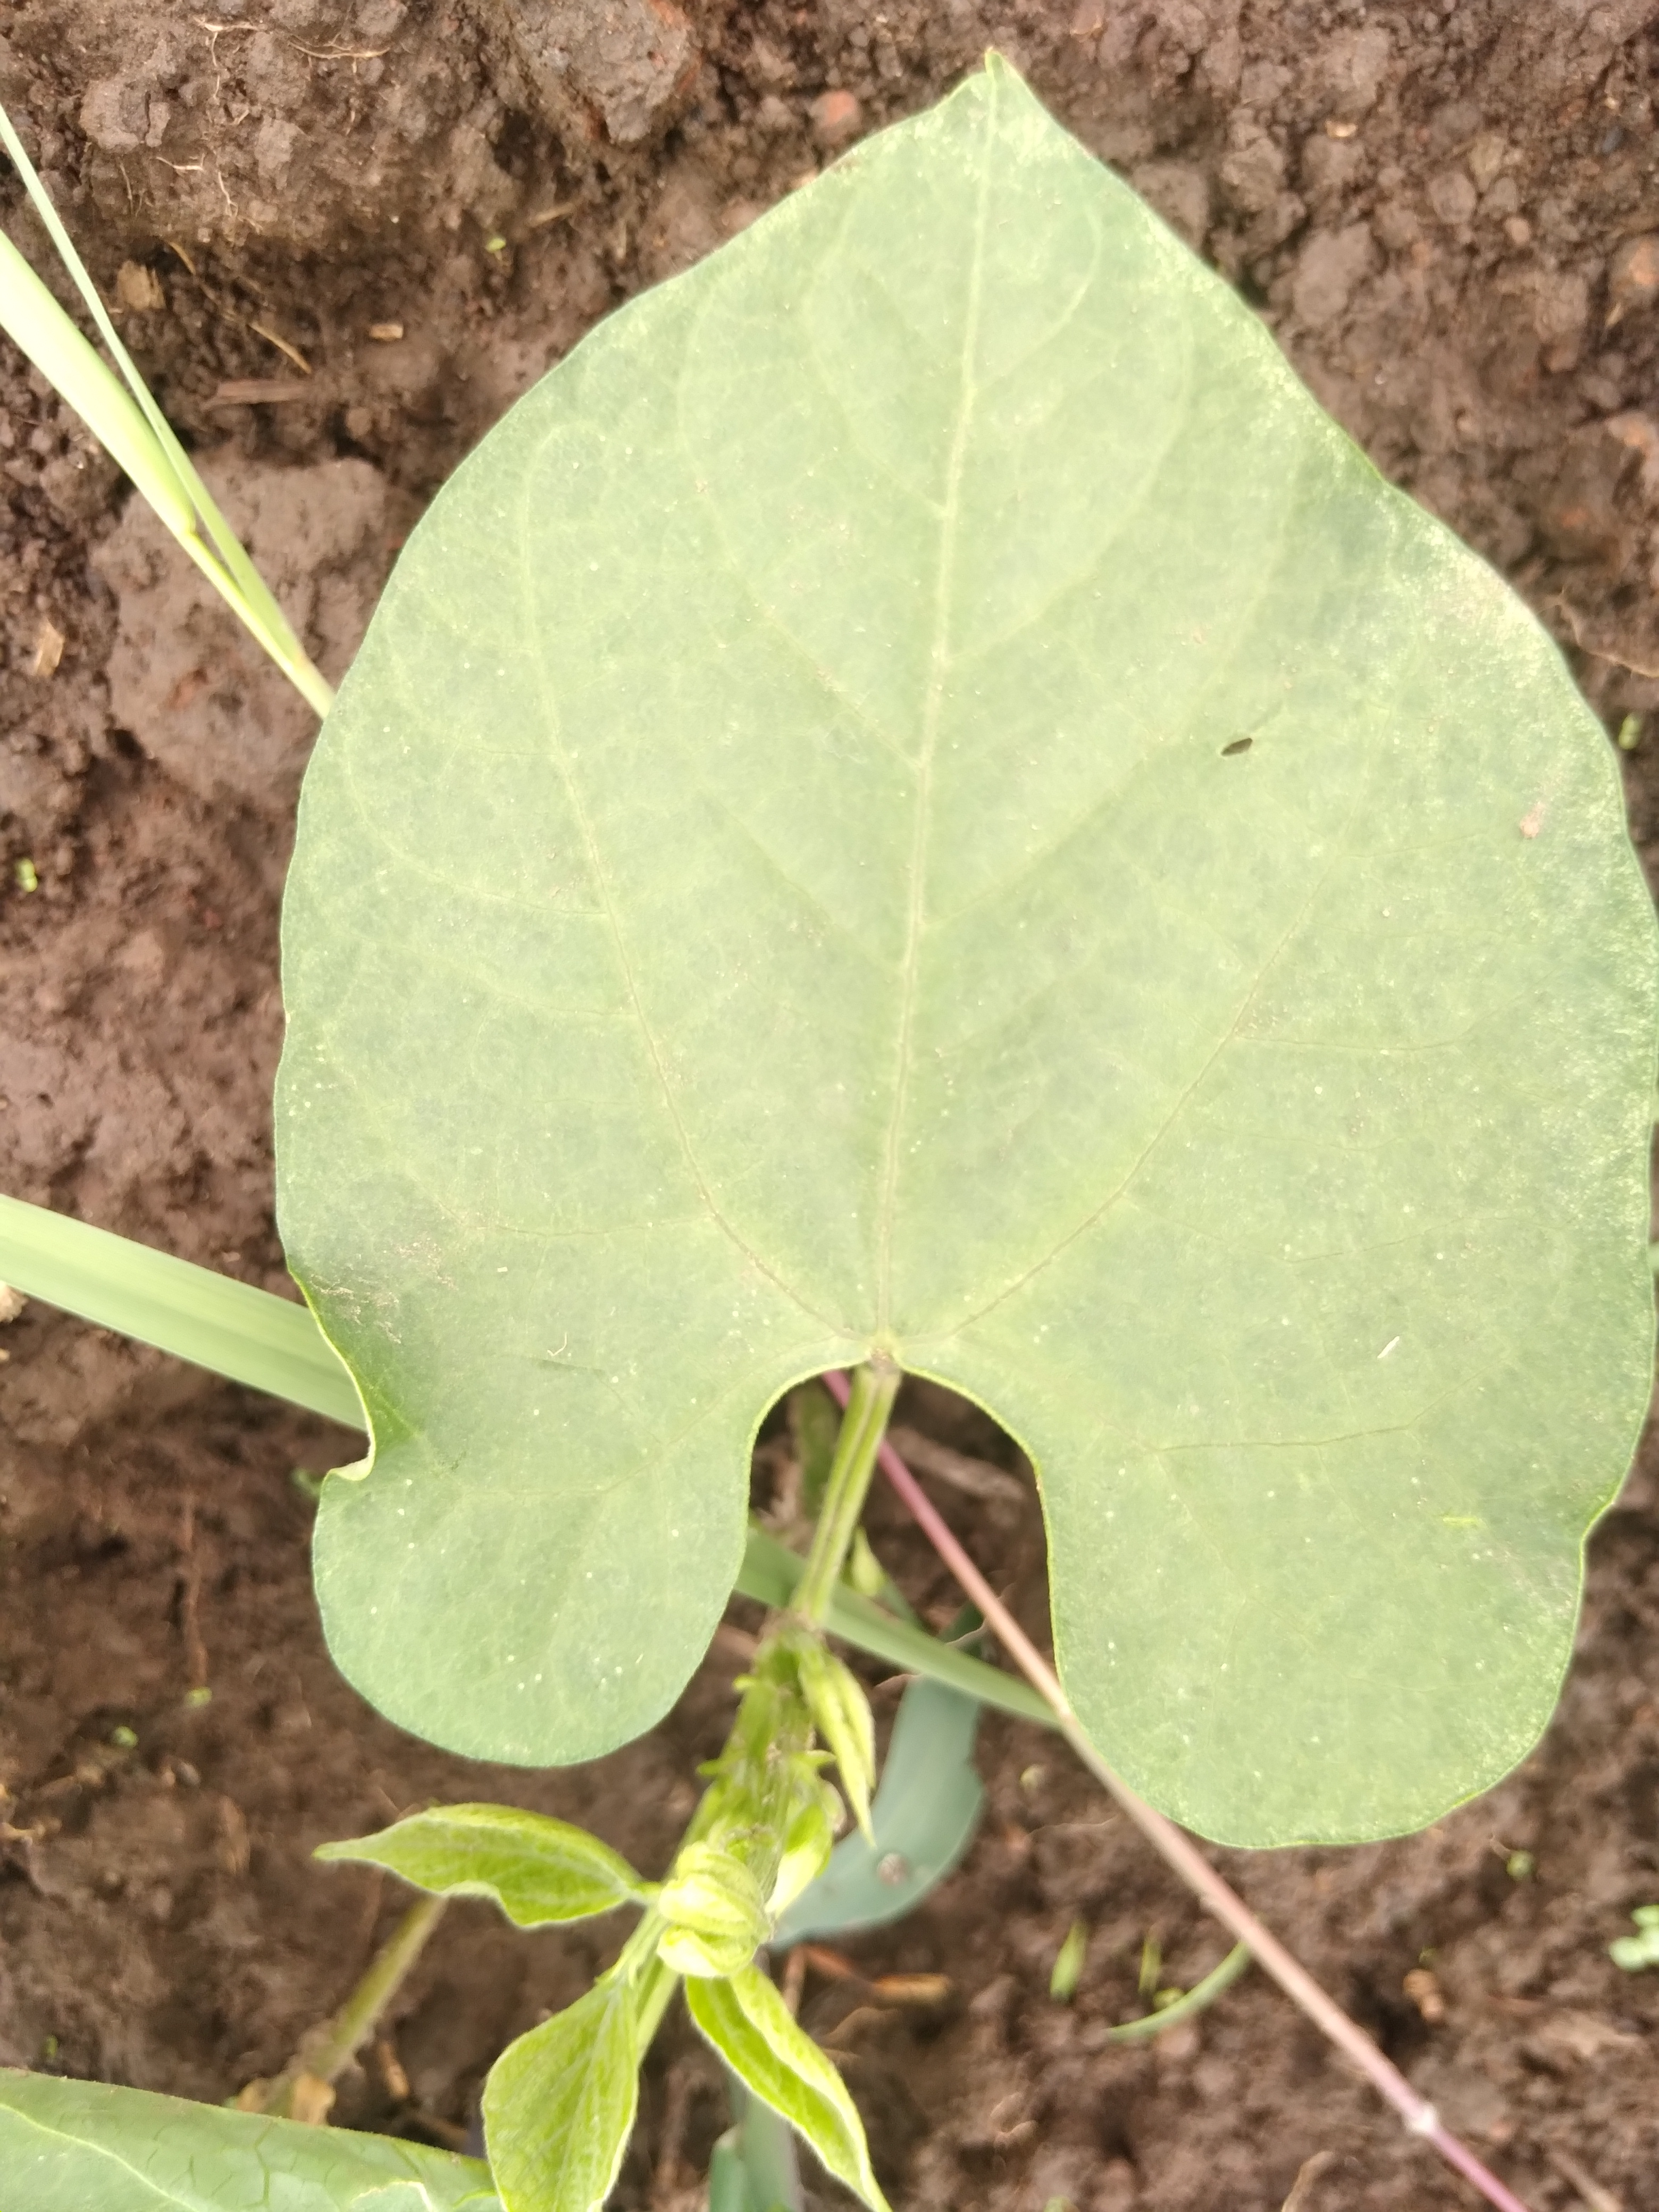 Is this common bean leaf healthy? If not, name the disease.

healthy
